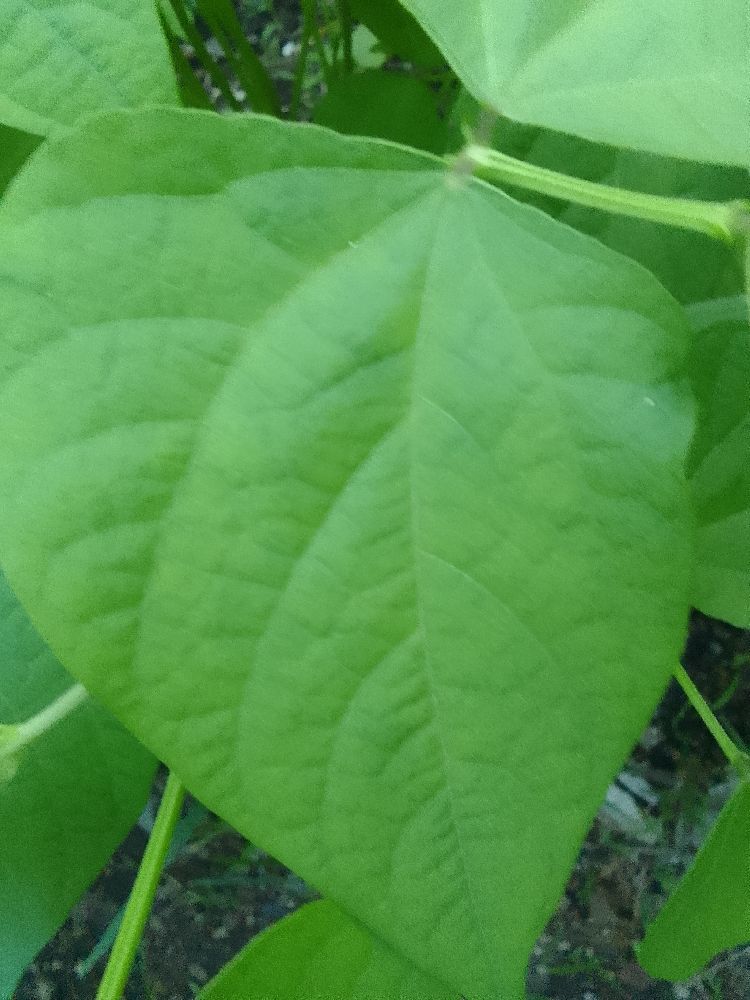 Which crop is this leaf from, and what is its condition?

common bean, healthy
